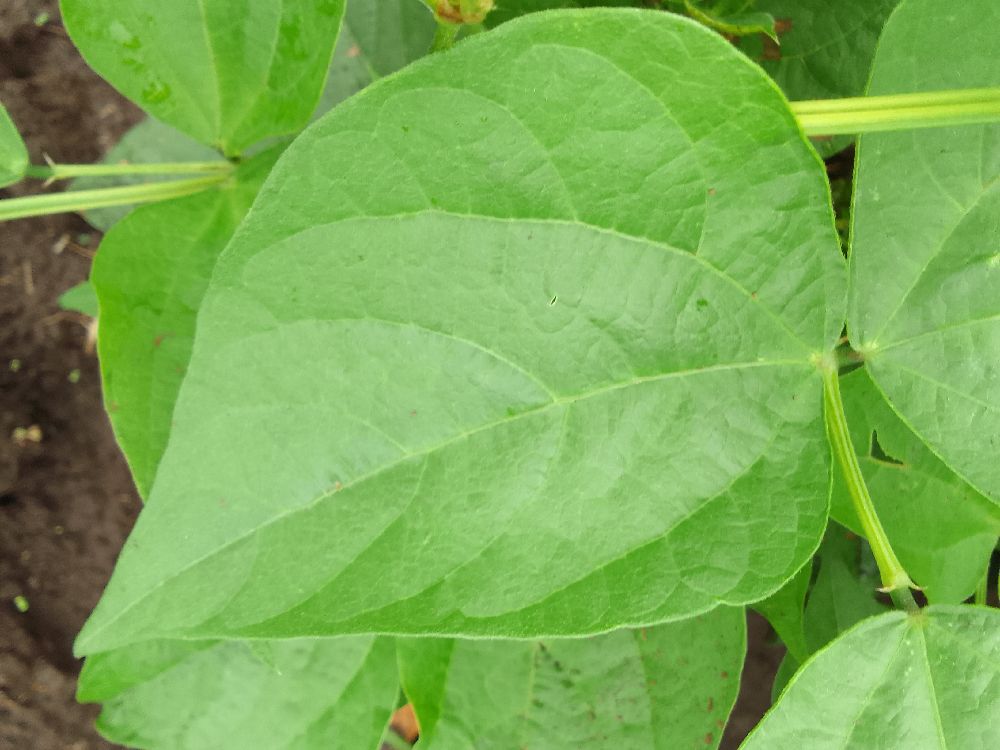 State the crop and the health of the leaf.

common bean, healthy
